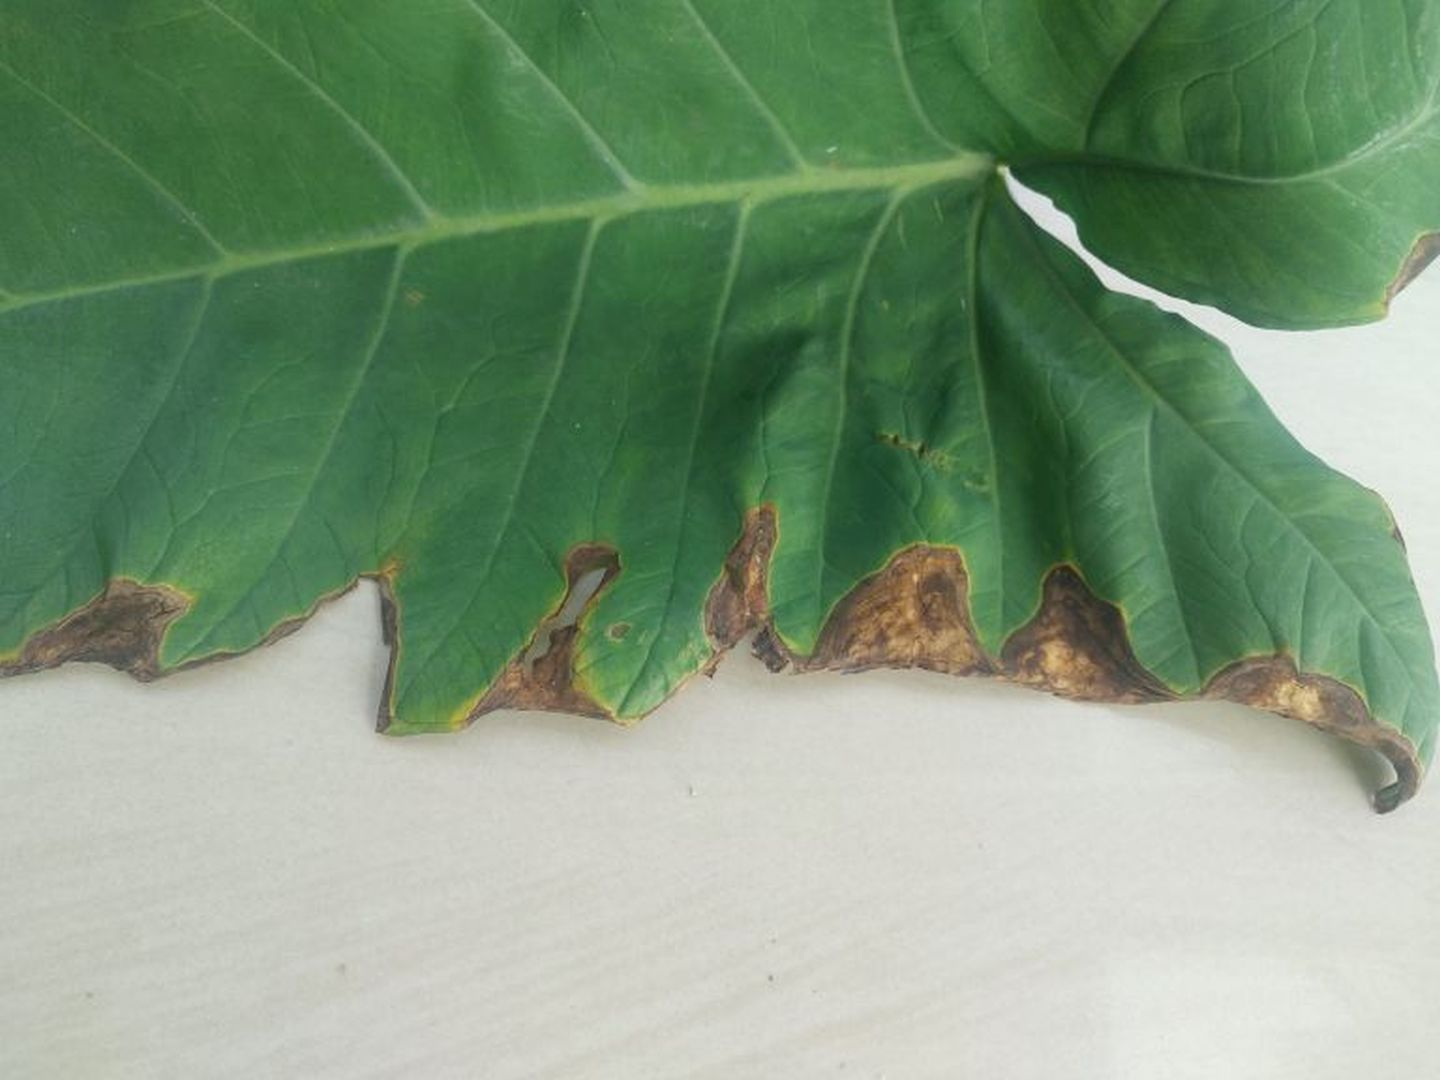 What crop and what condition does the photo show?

taro, leaf blight
